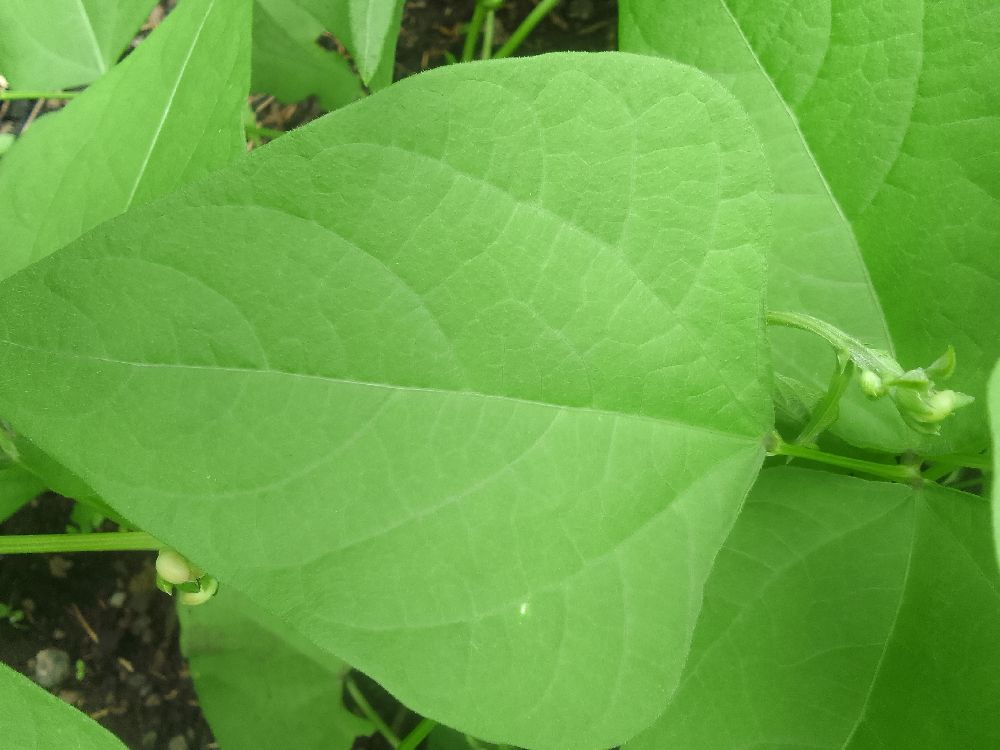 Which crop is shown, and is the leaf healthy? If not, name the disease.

common bean, healthy
